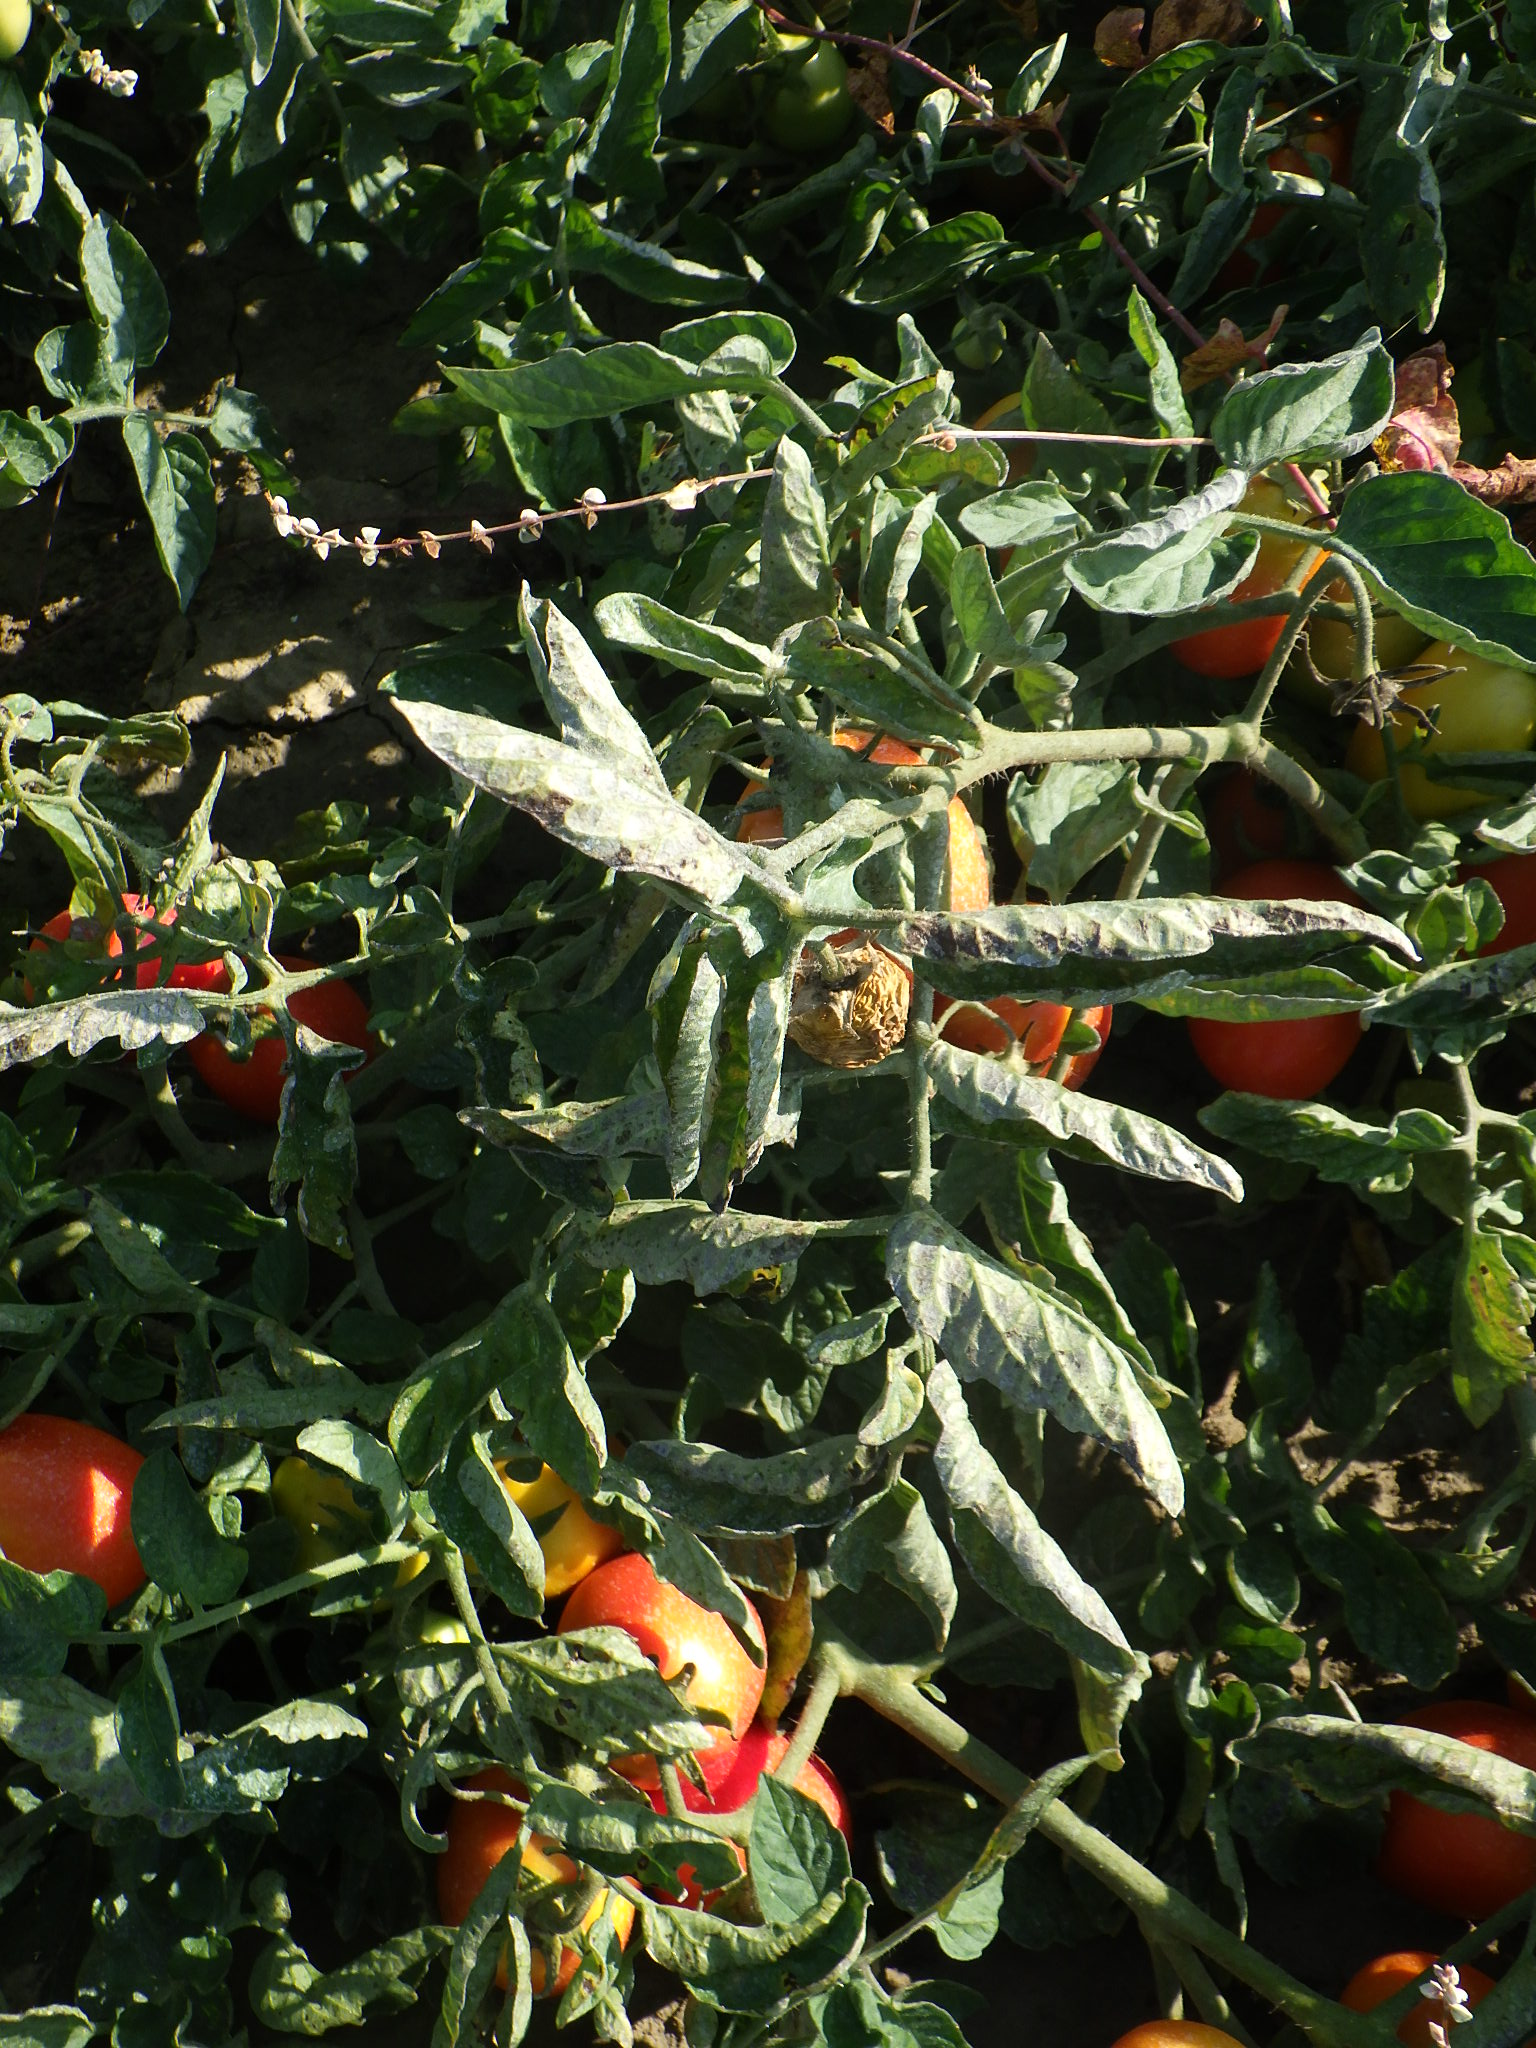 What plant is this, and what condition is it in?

tomato, bacterial spot, drought
